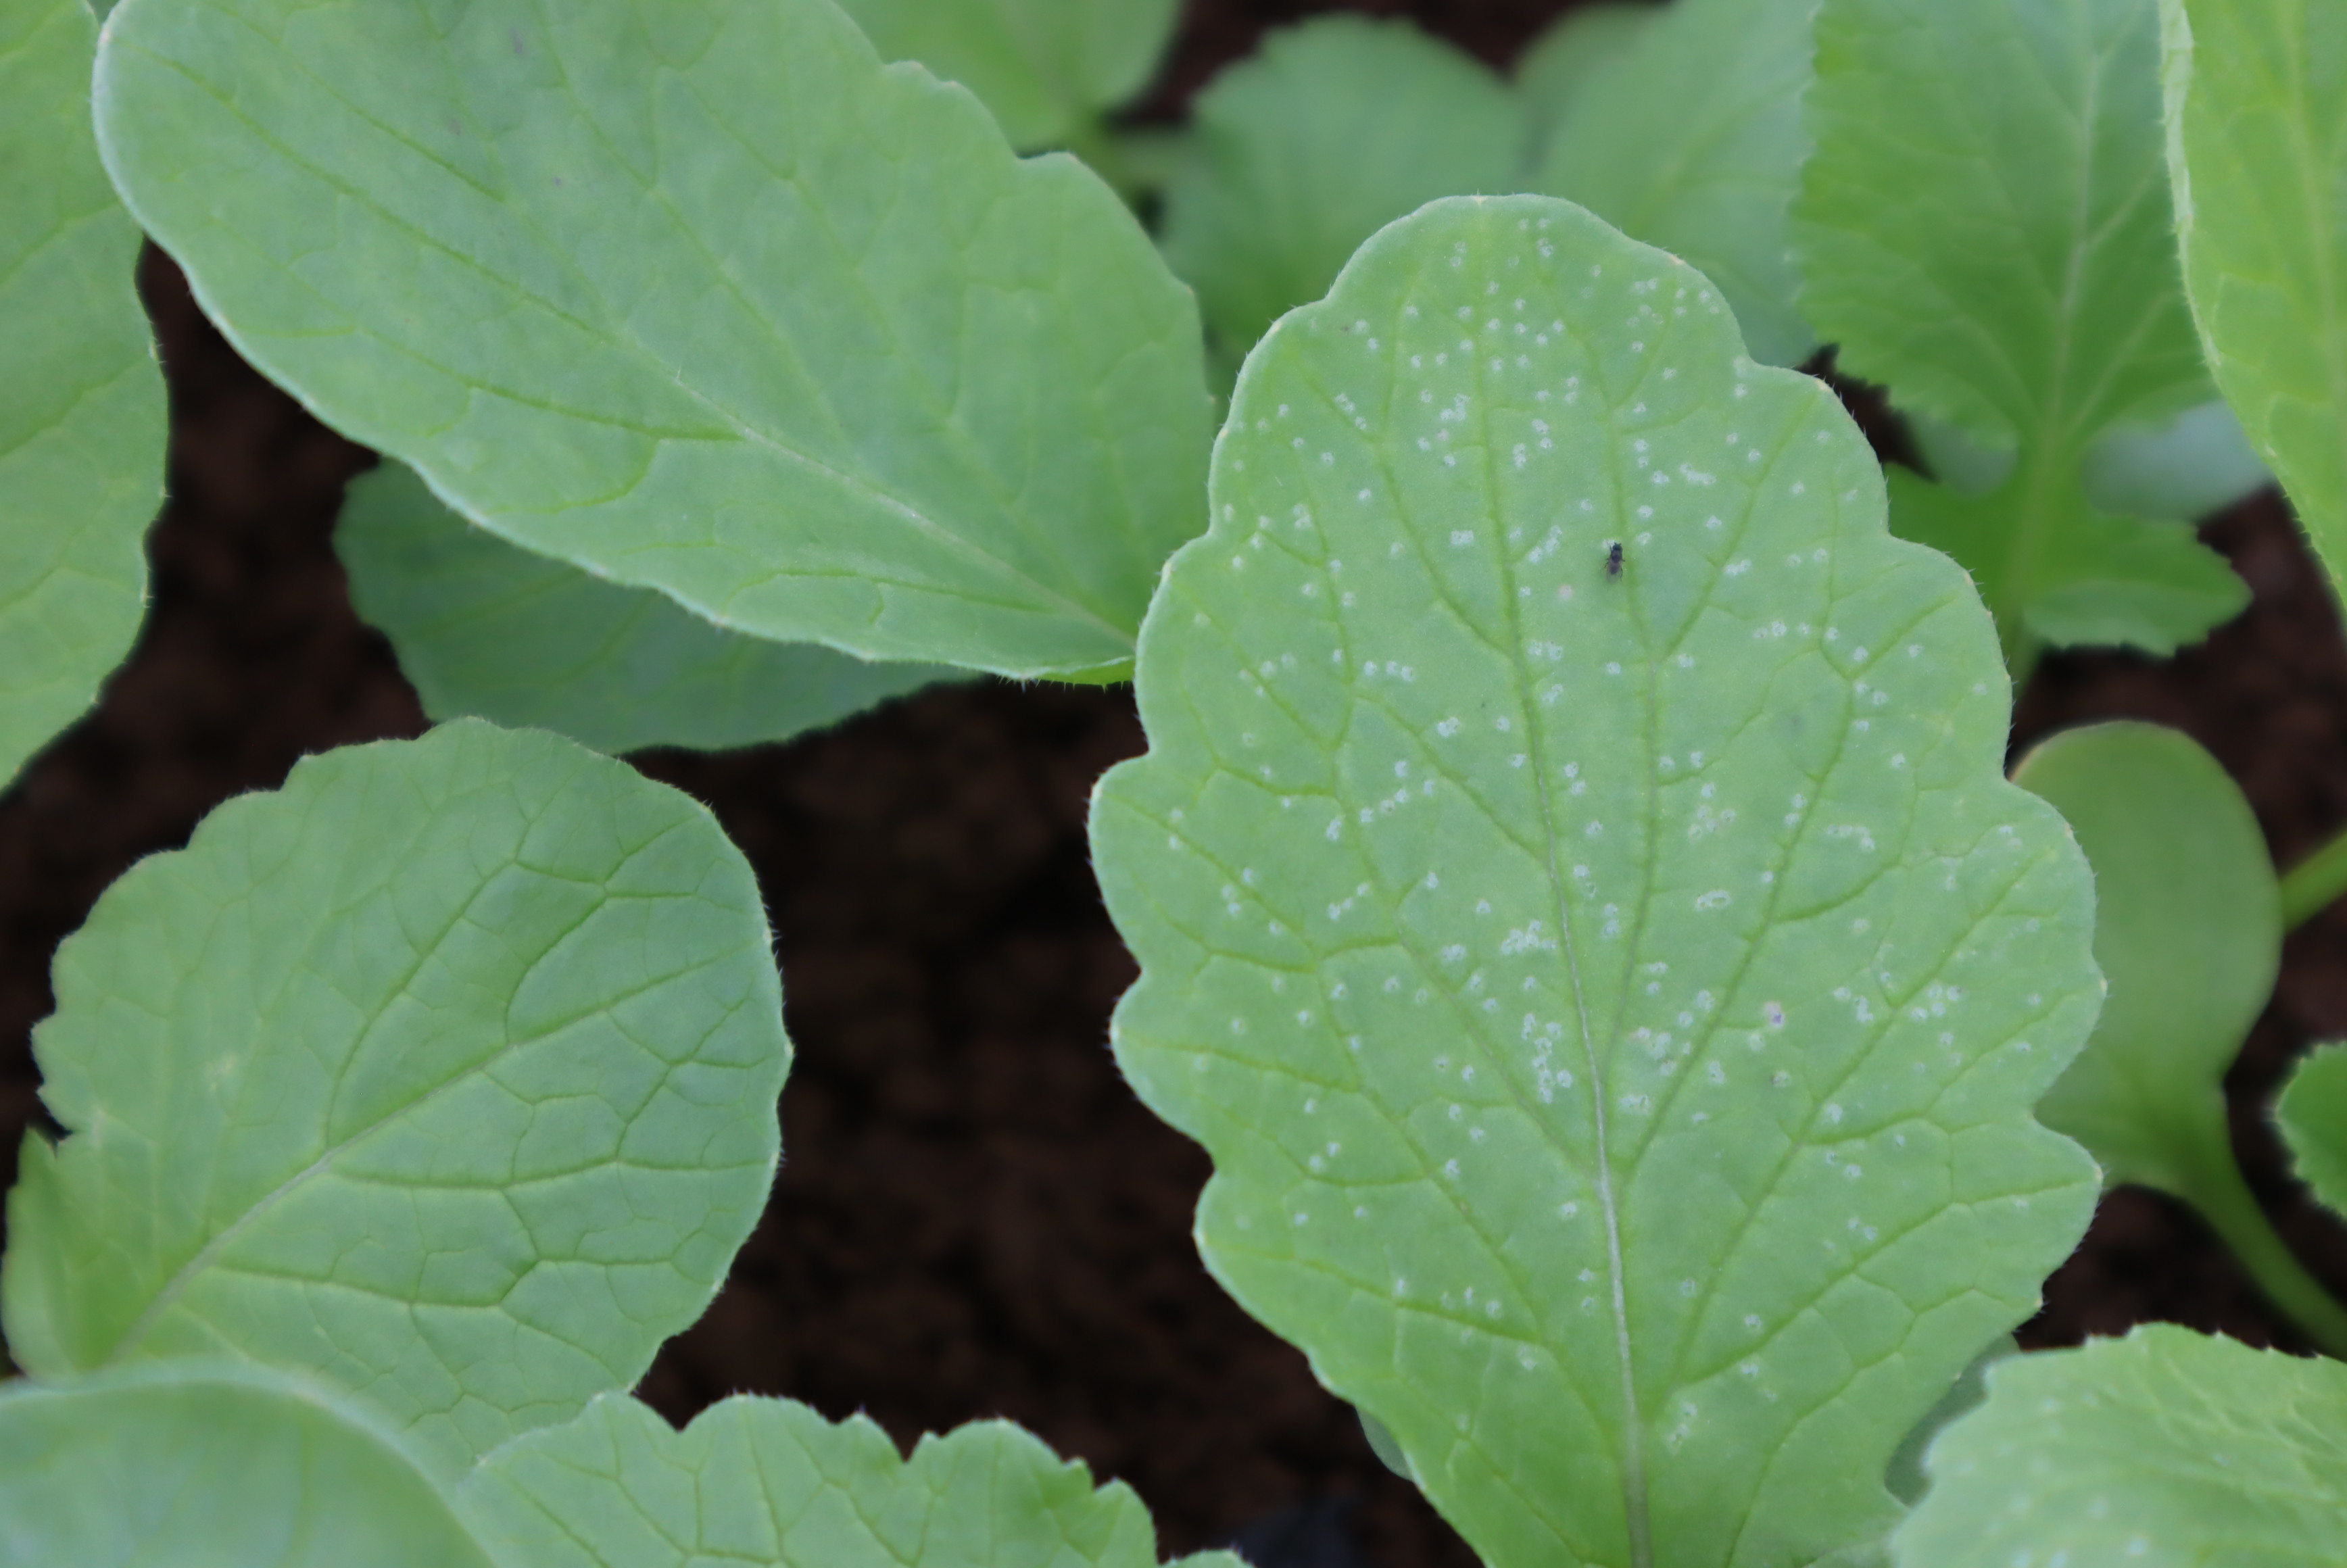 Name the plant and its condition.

radish, phytophagous
